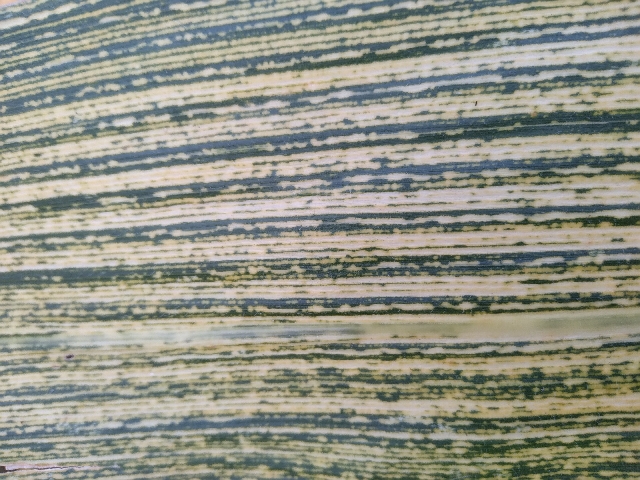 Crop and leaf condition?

maize, maize streak virus
